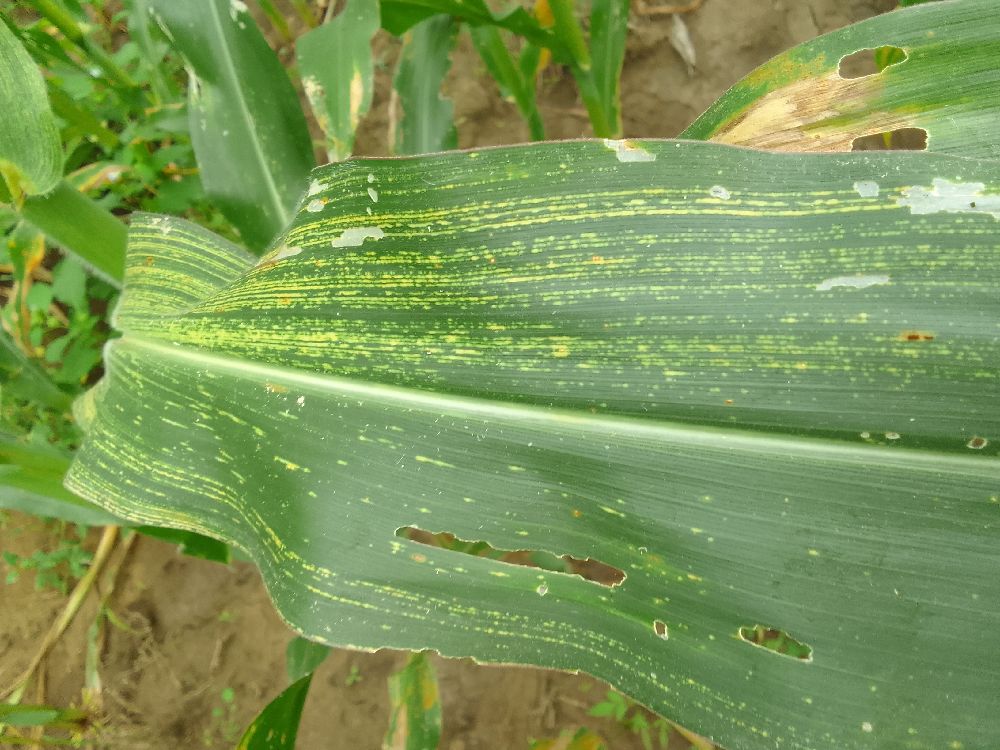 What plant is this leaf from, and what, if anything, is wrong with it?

maize, maize streak virus
